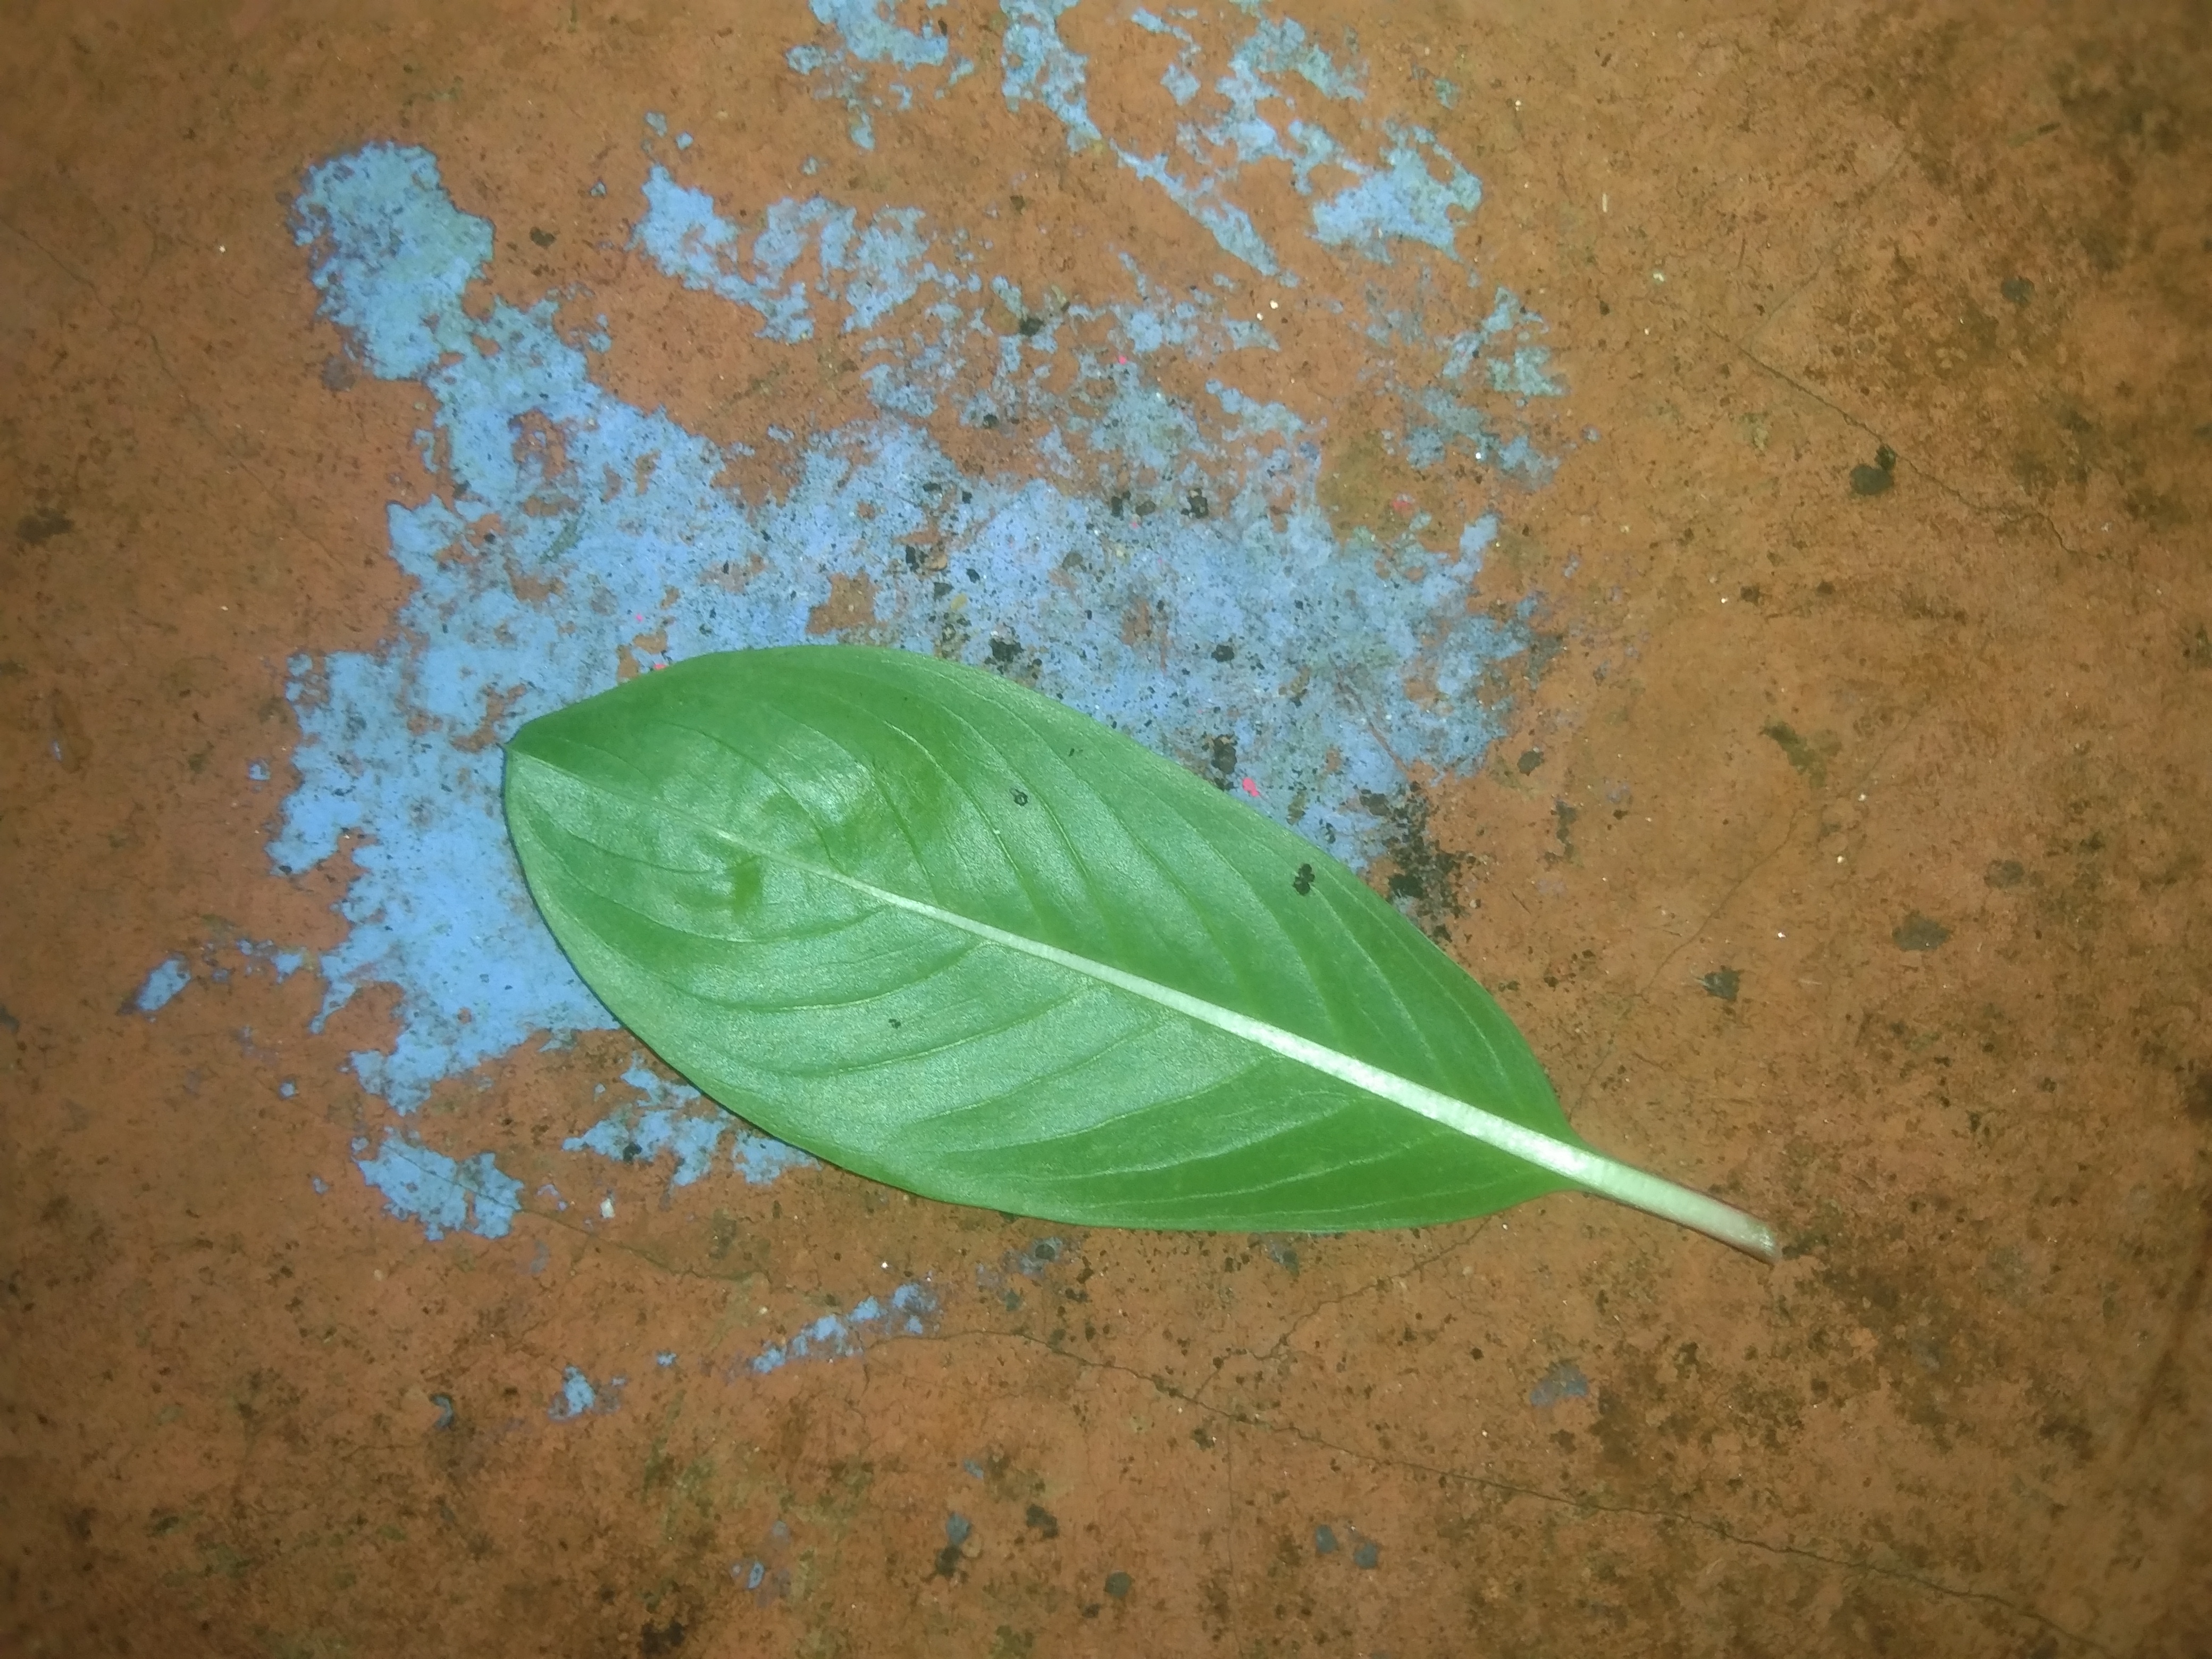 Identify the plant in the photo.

rose periwinkle
